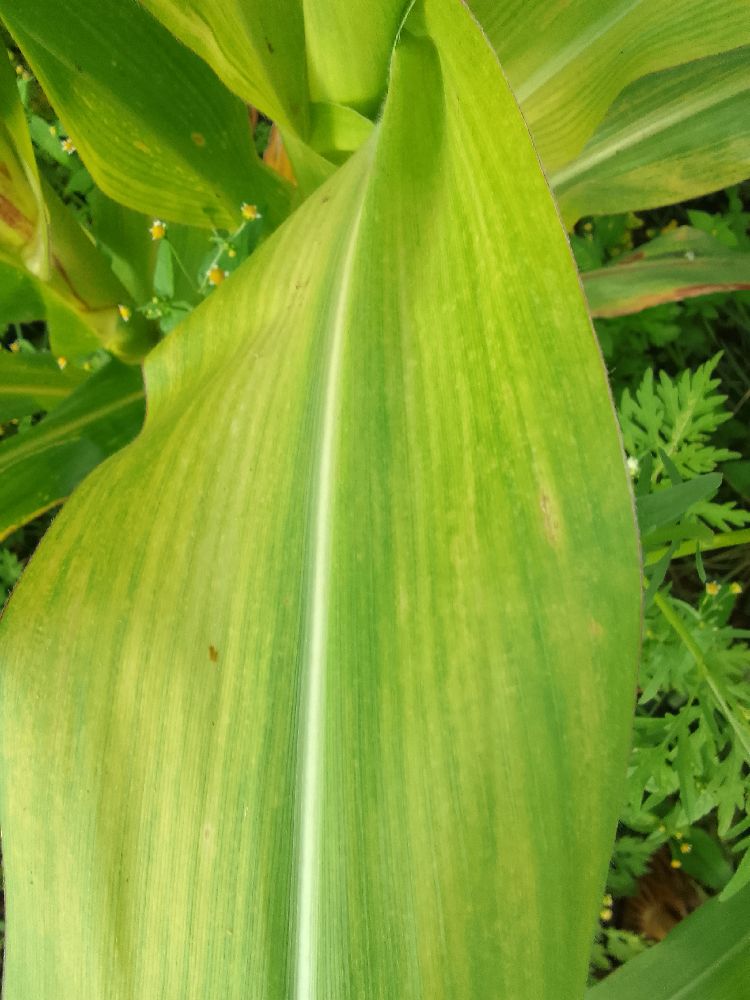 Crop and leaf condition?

maize, maize lethal necrosis
